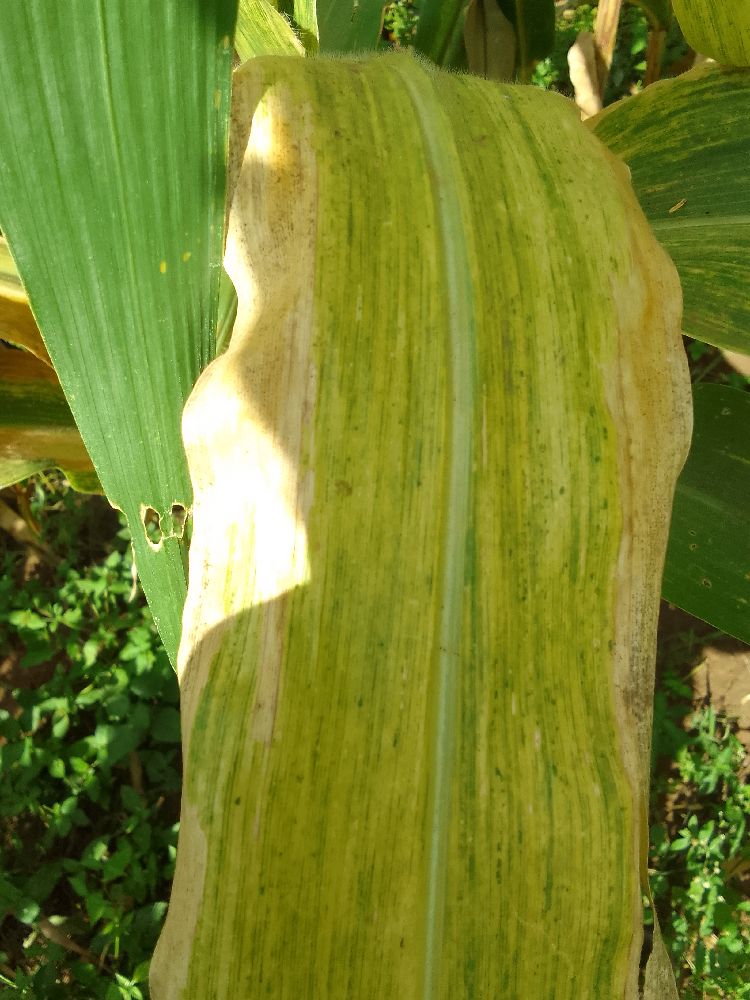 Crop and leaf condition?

maize, maize lethal necrosis
